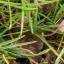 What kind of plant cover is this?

grass
